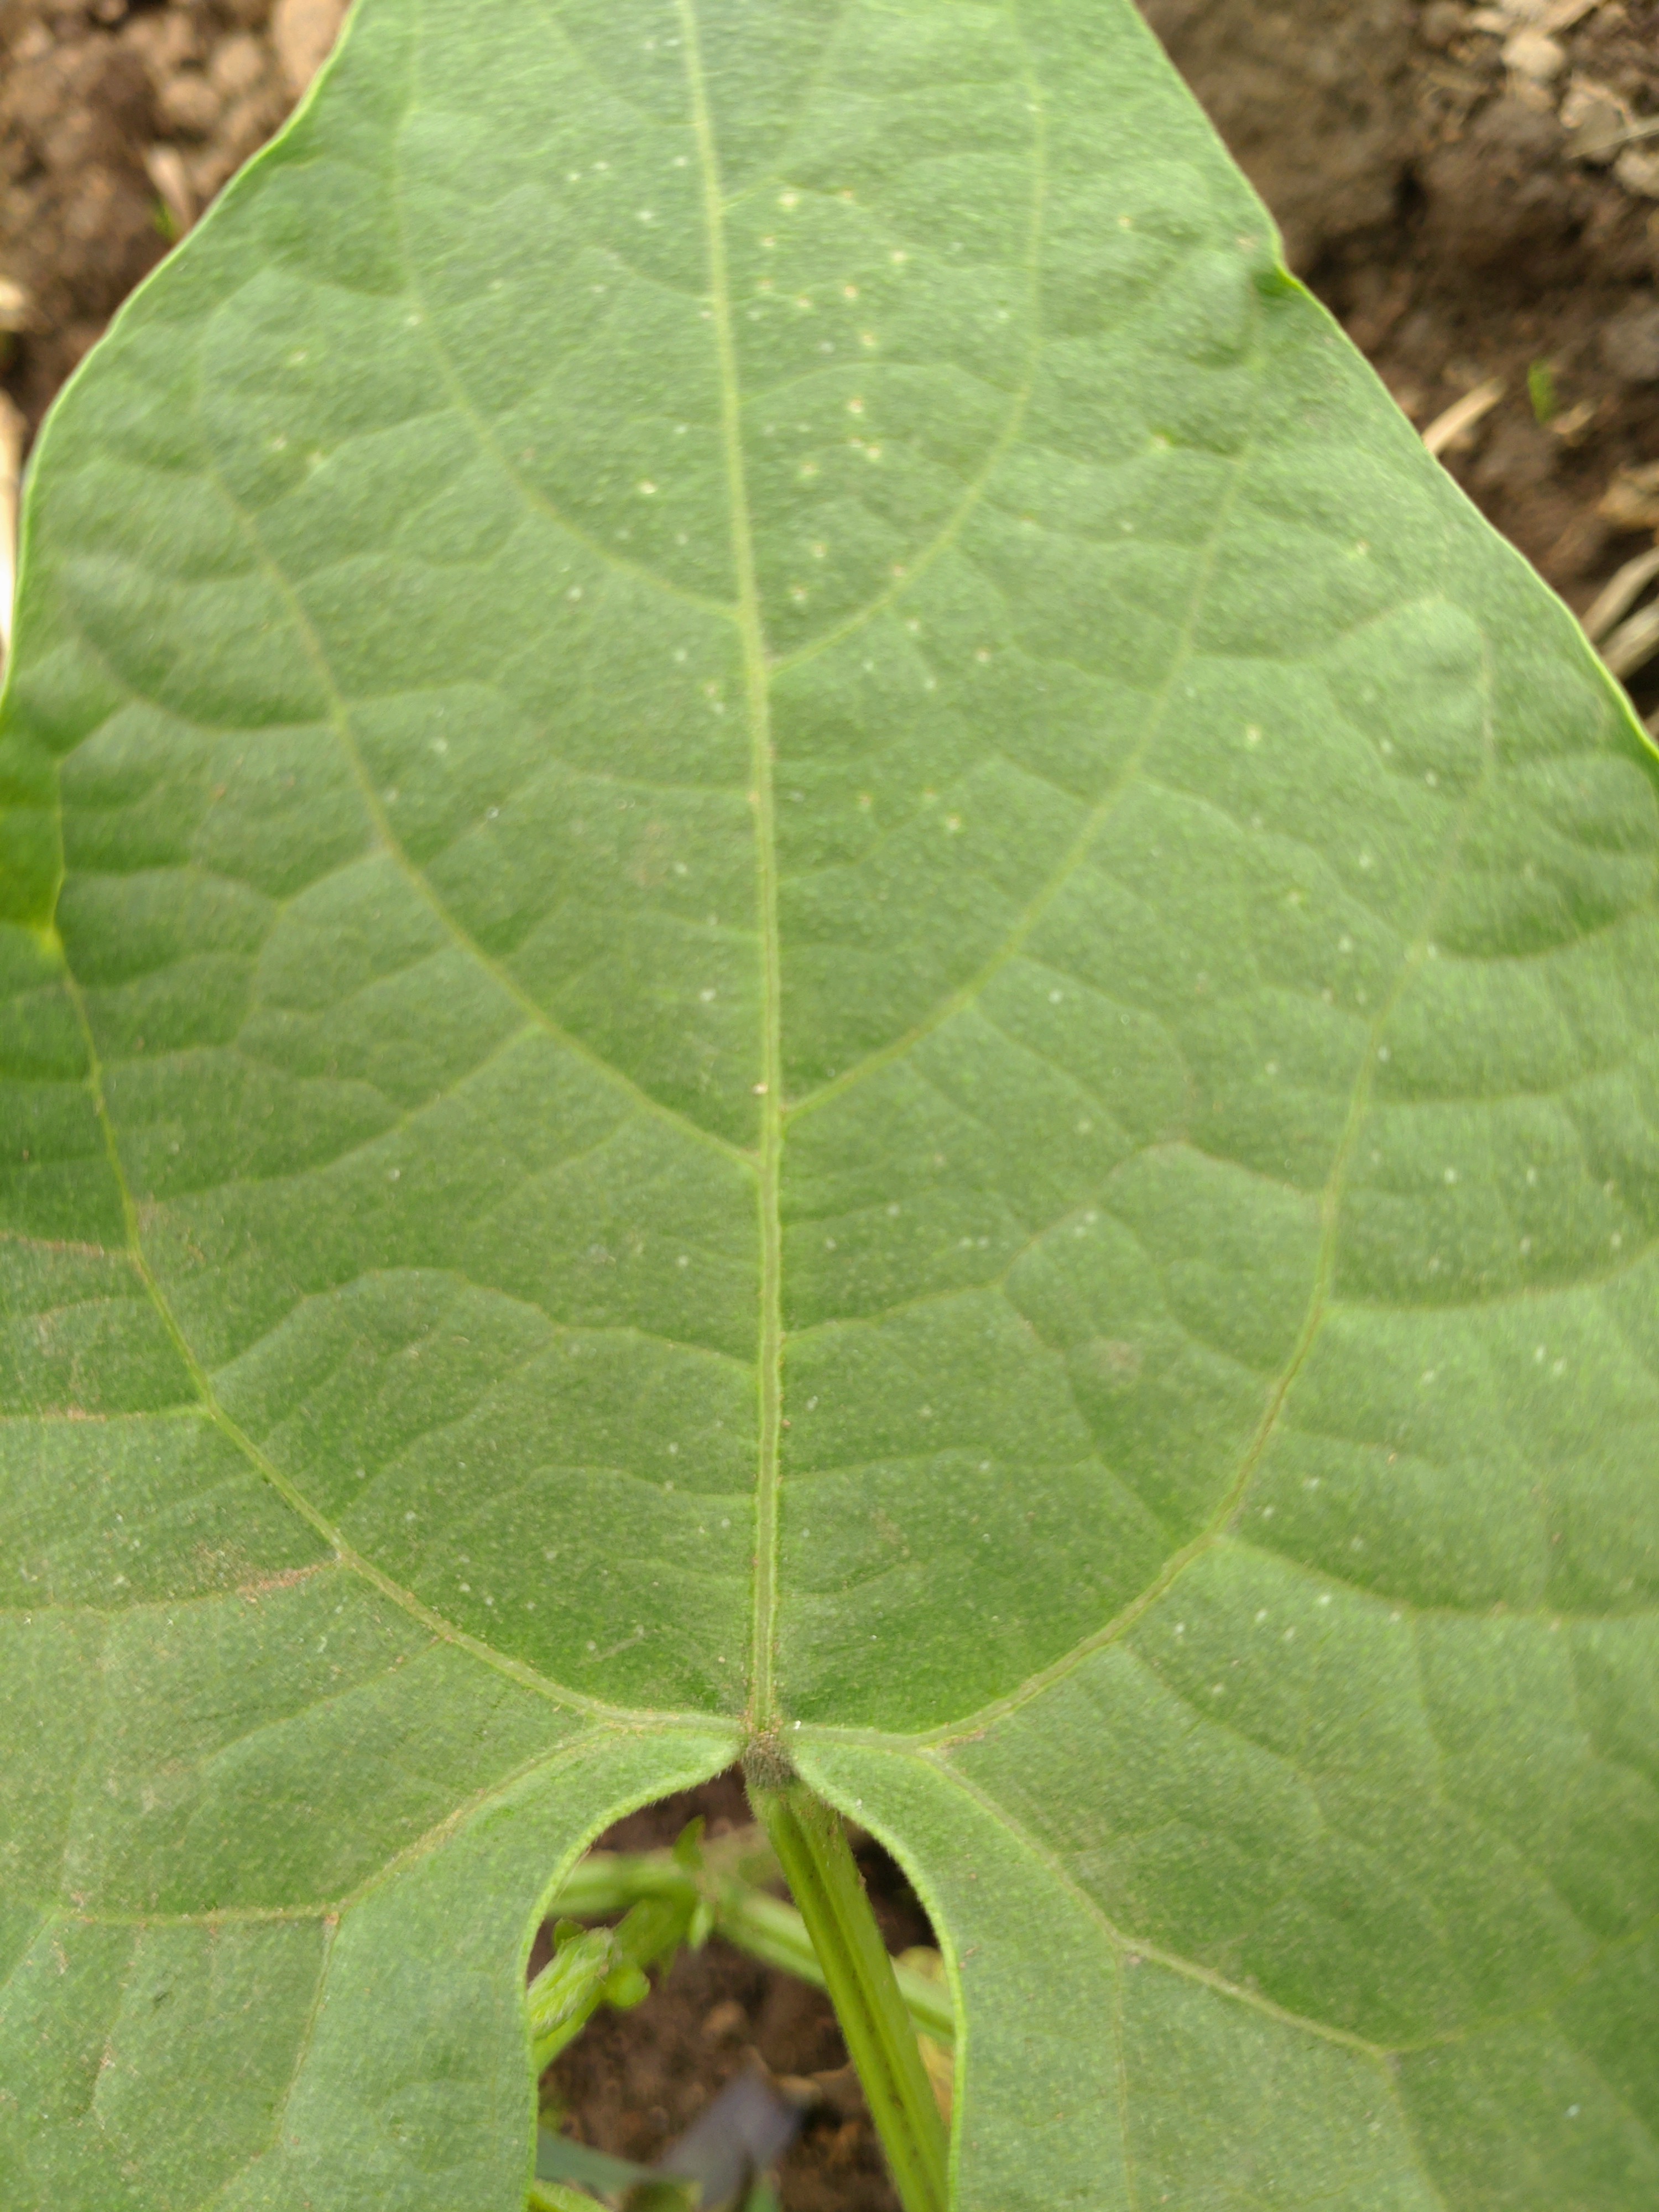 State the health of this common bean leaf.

healthy
